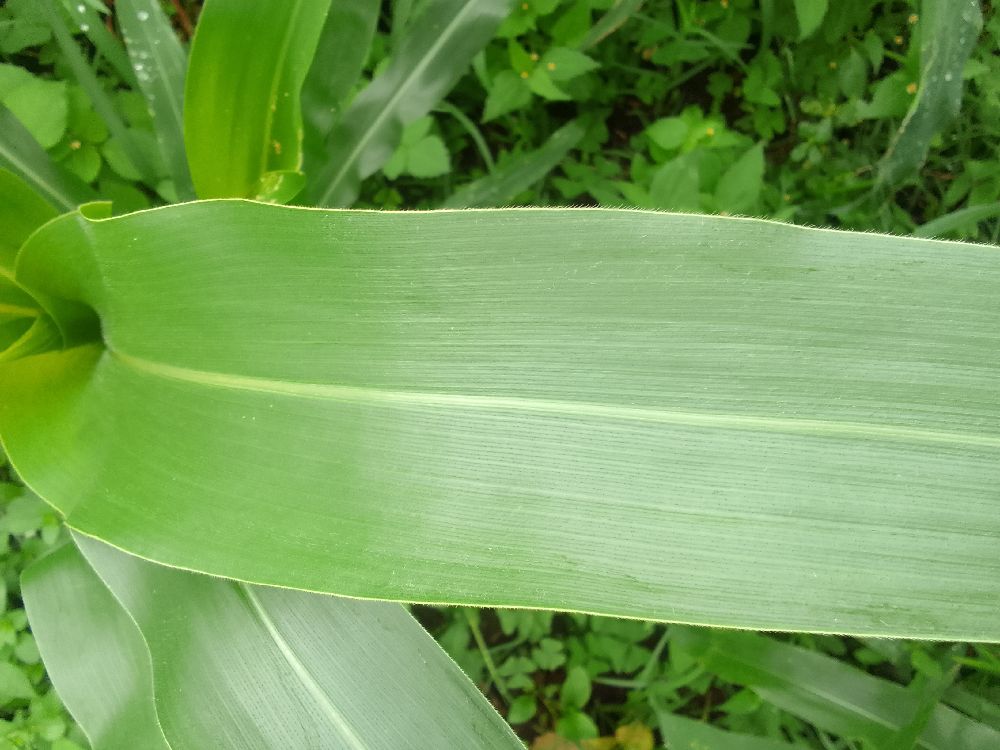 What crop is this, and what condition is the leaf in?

maize, healthy
